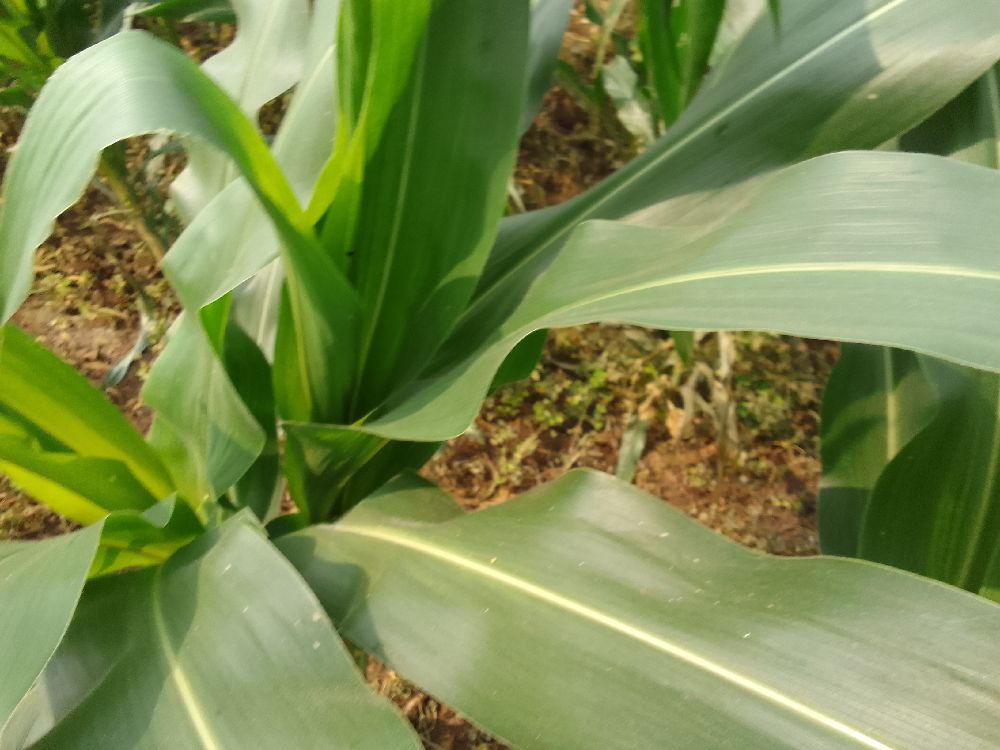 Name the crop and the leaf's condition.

maize, healthy
